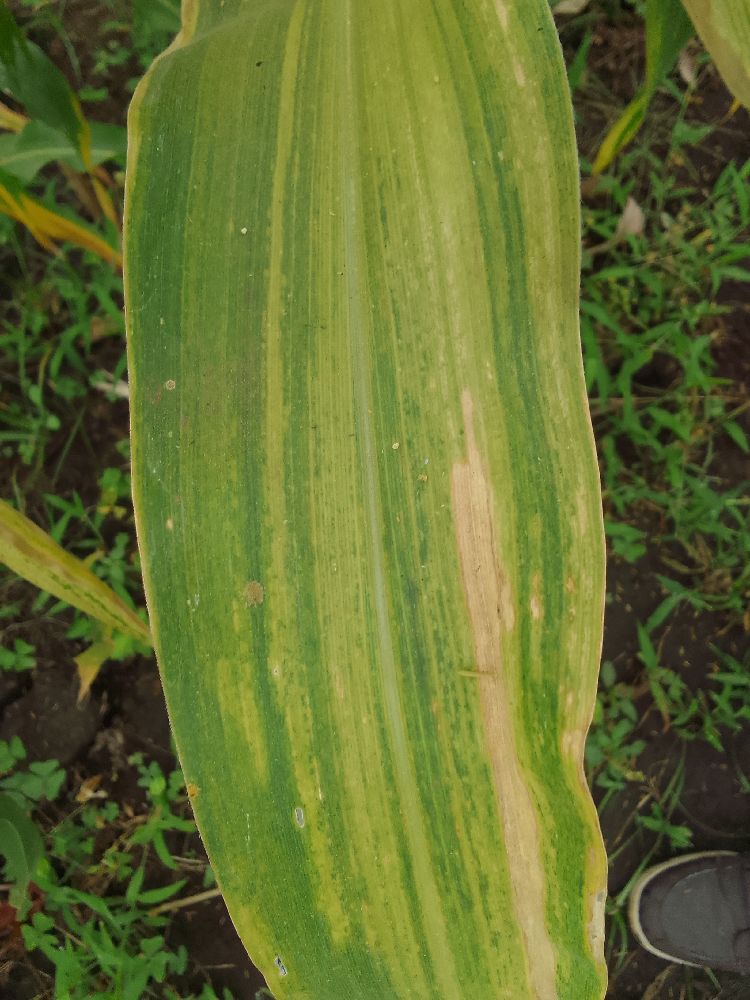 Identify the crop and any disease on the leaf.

maize, maize lethal necrosis
